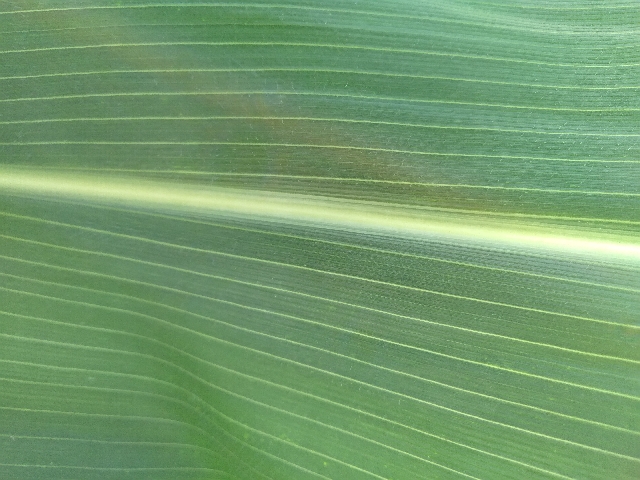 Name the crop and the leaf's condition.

maize, healthy
